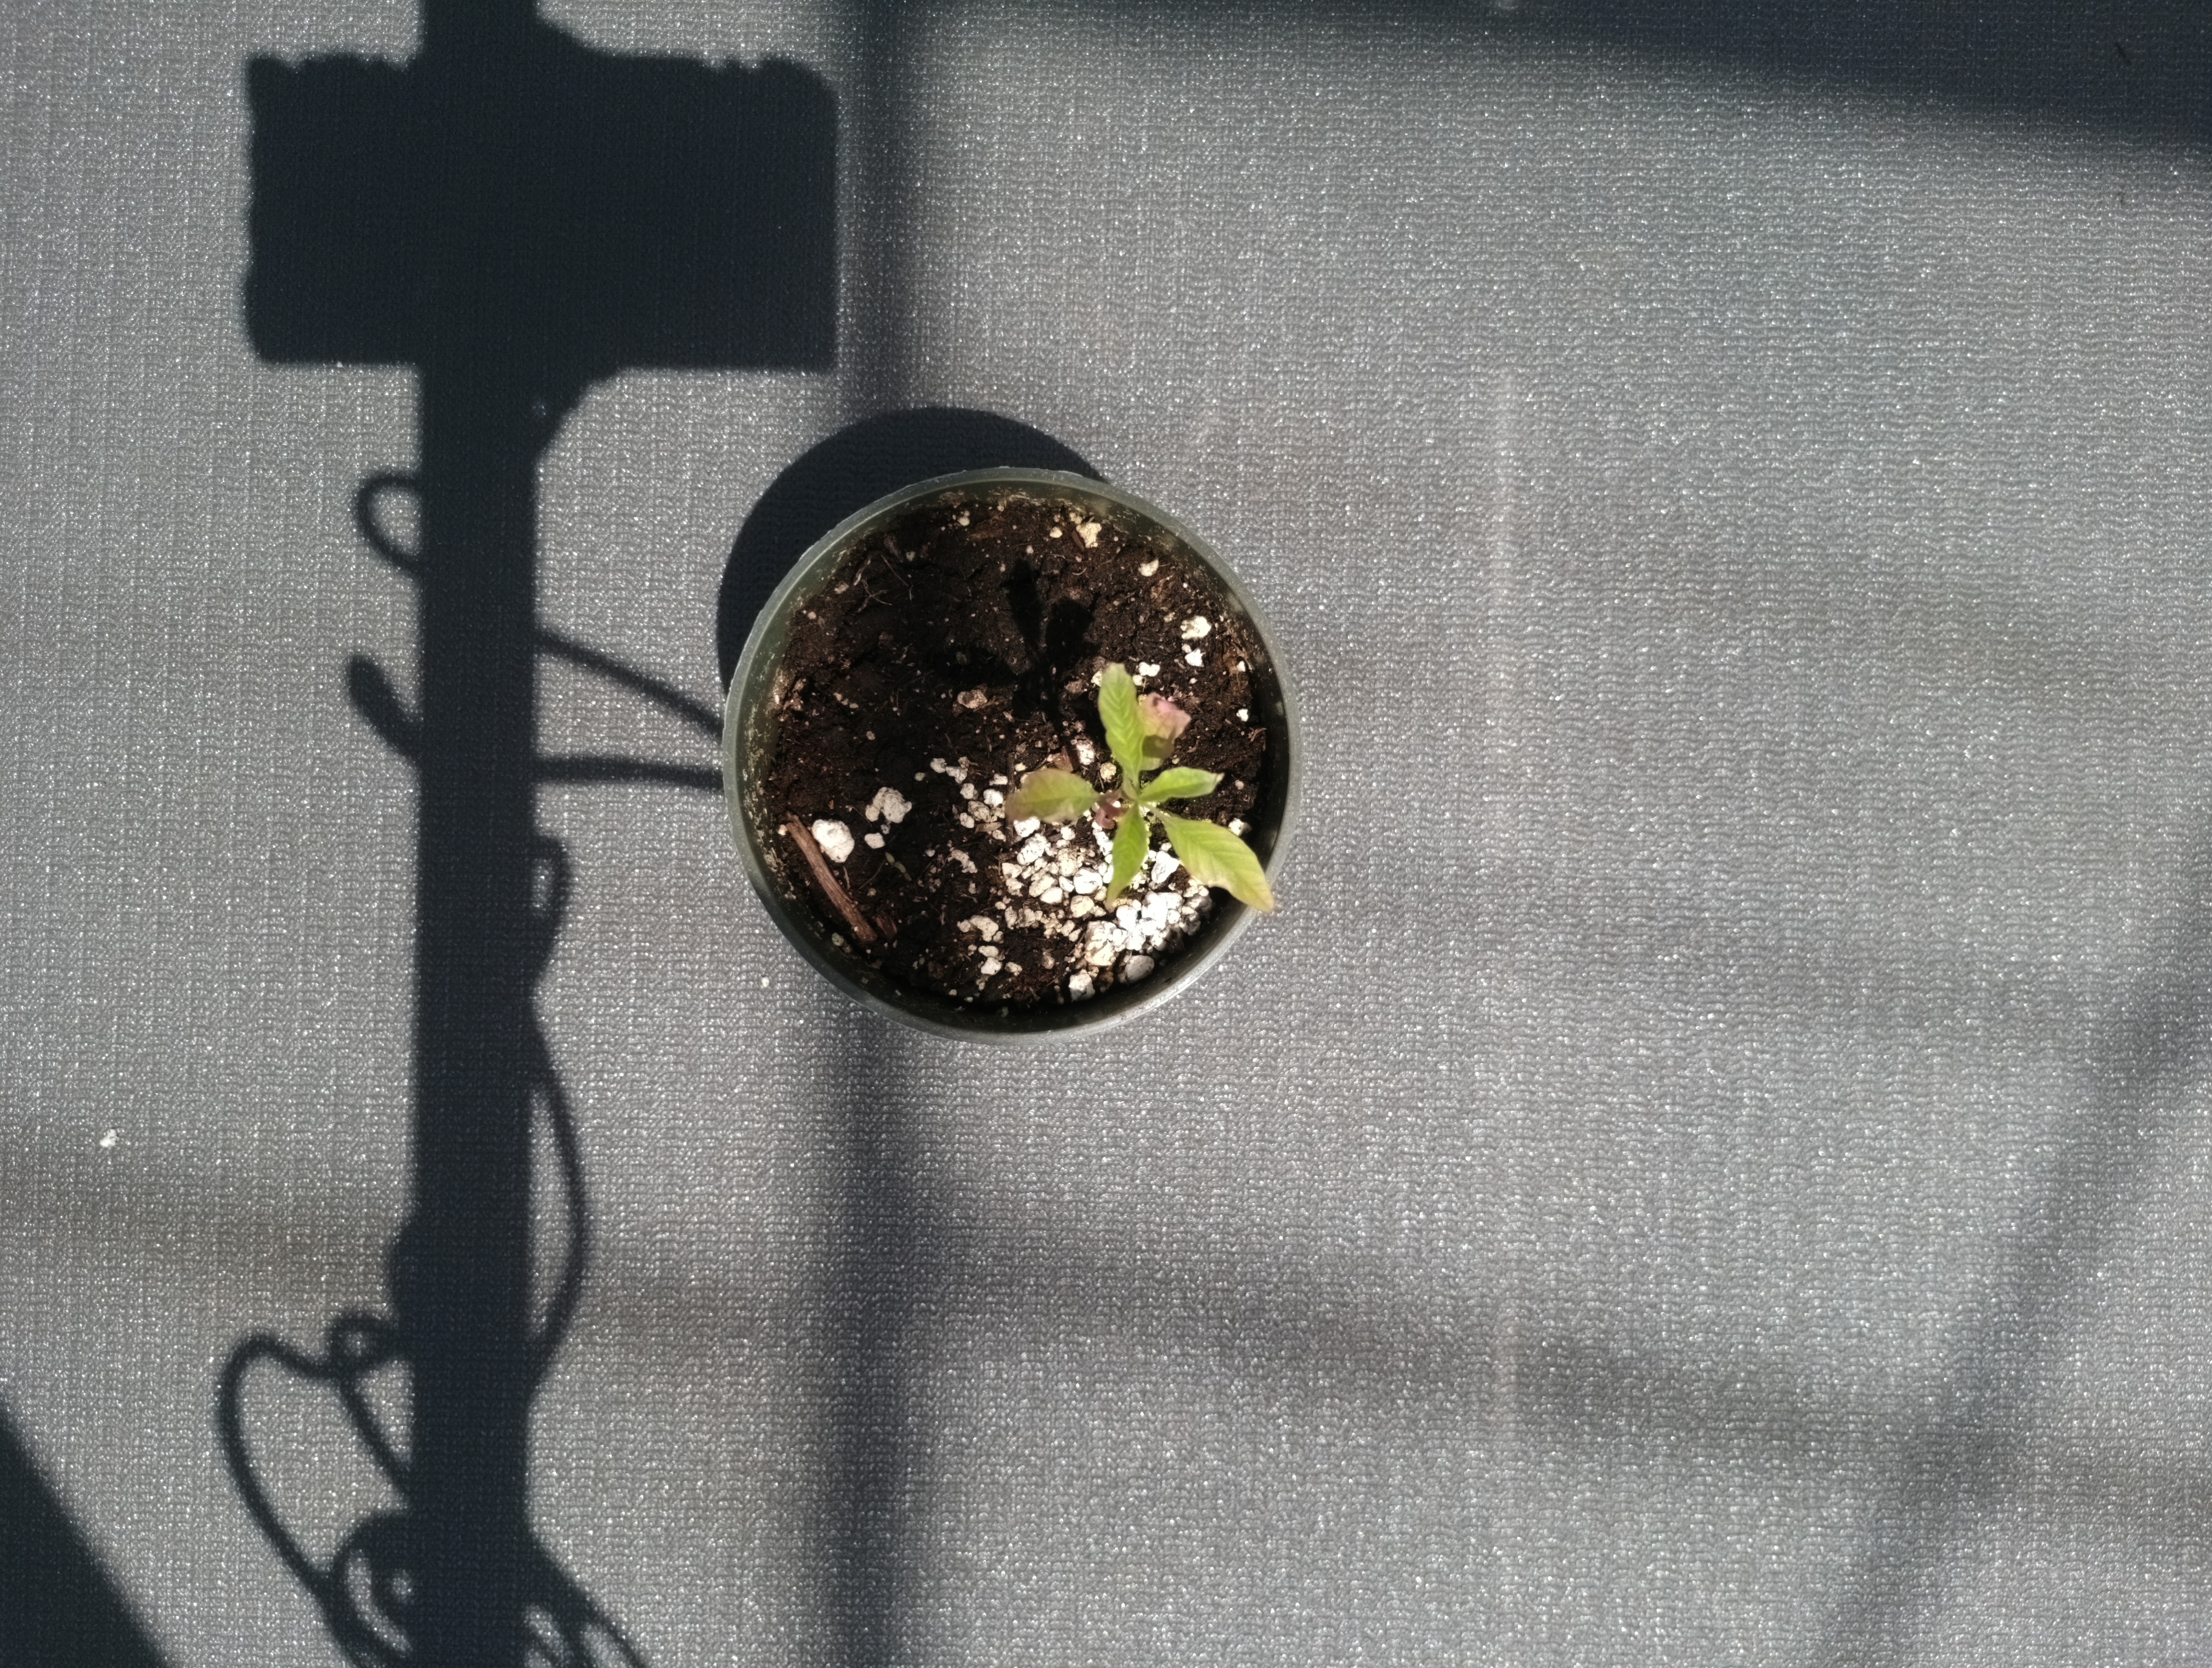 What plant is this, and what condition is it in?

waterhemp, chlorosis only
